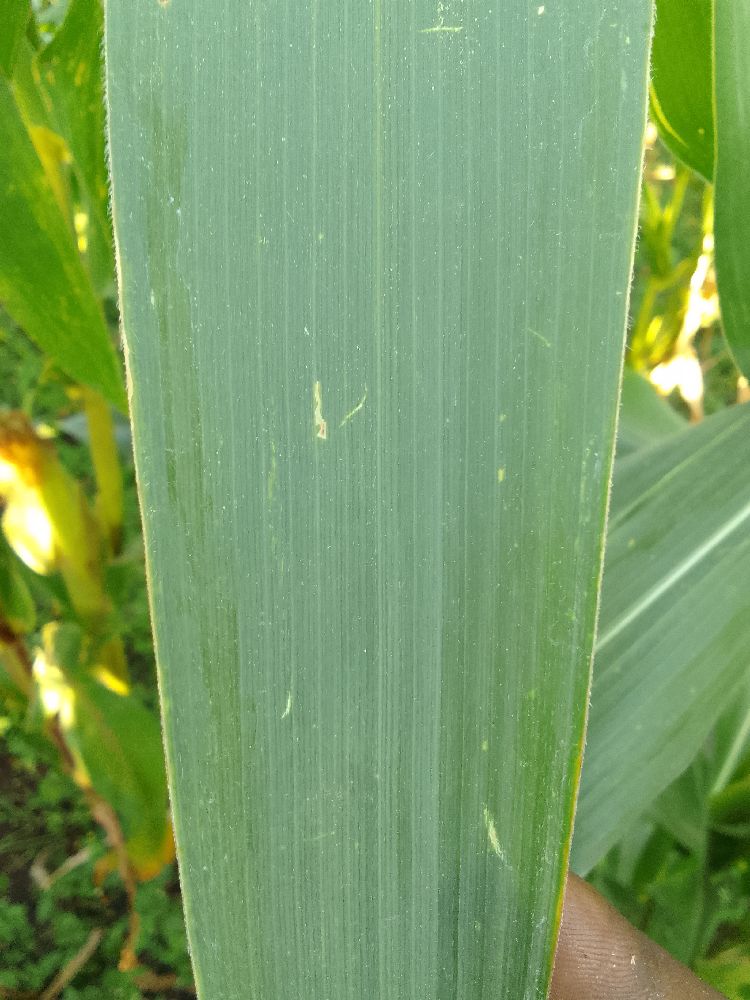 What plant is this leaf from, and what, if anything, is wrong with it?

maize, healthy
